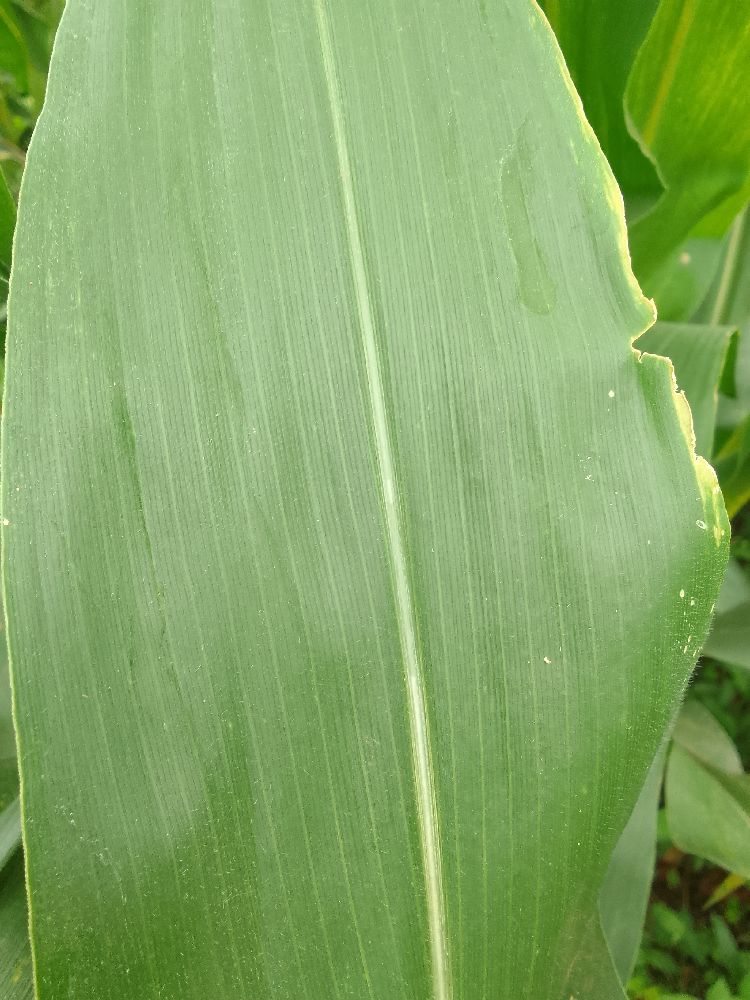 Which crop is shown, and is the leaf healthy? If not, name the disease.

maize, healthy
